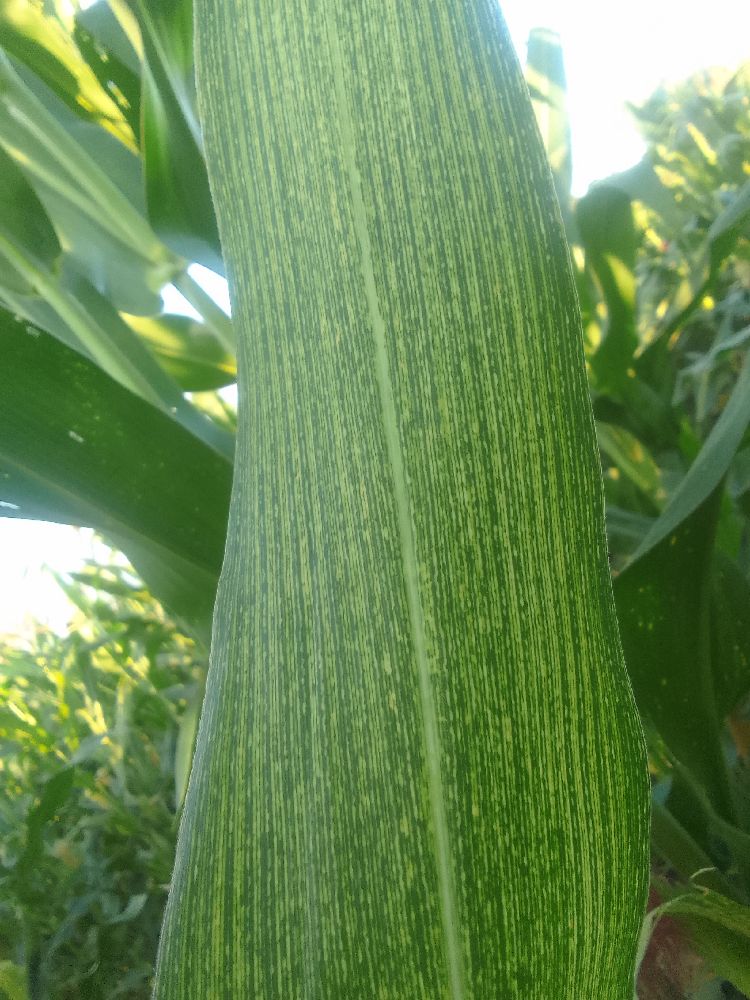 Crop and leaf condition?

maize, maize streak virus
